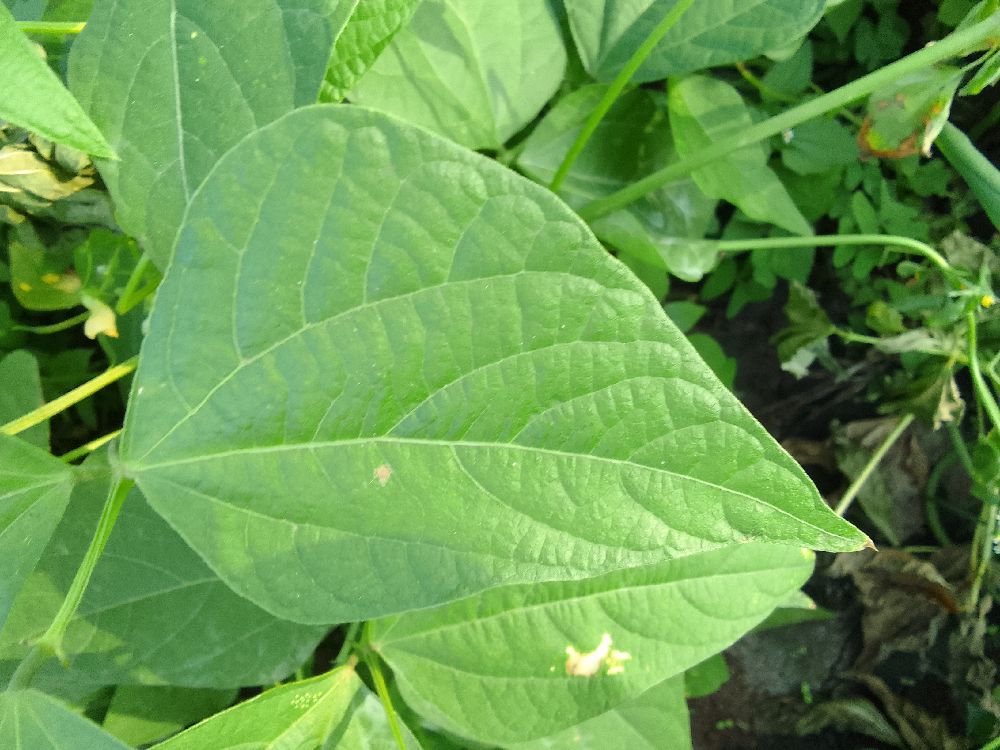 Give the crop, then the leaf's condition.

common bean, healthy
